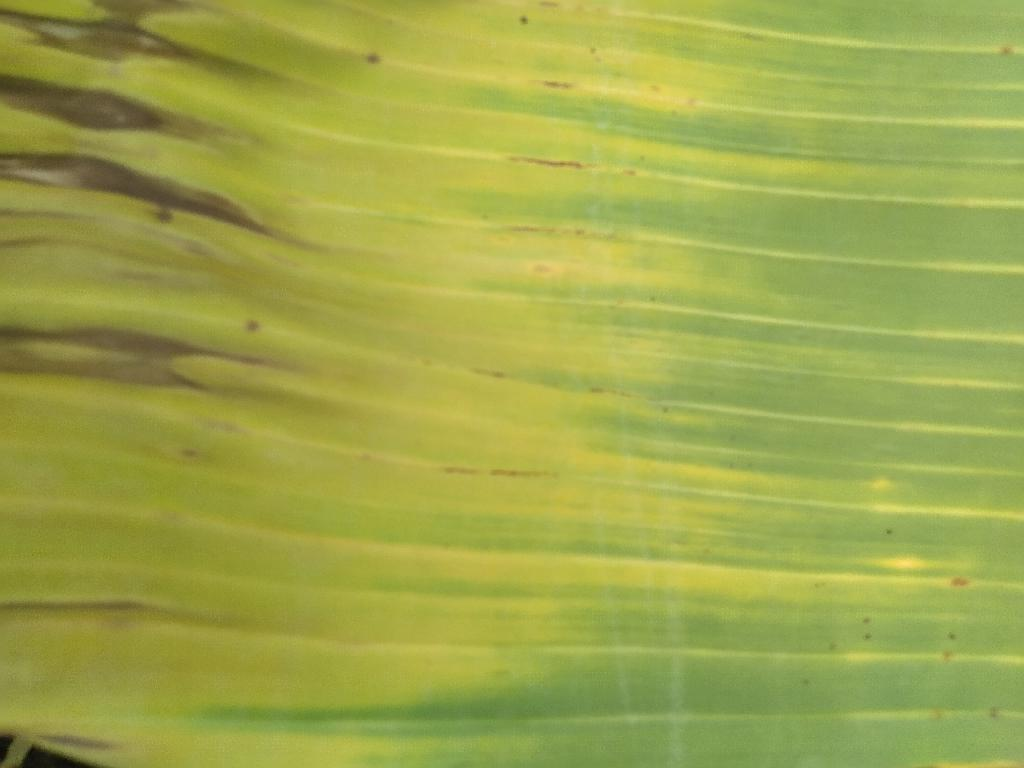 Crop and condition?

banana, fusarium wilt race 1
